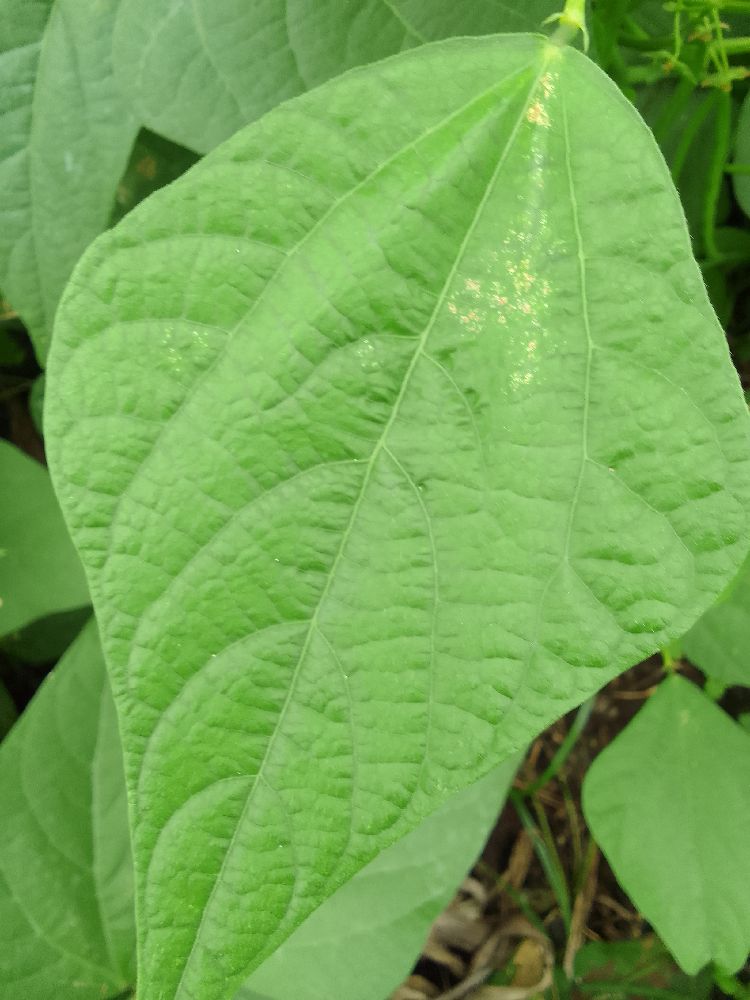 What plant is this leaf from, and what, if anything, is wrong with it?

common bean, healthy
